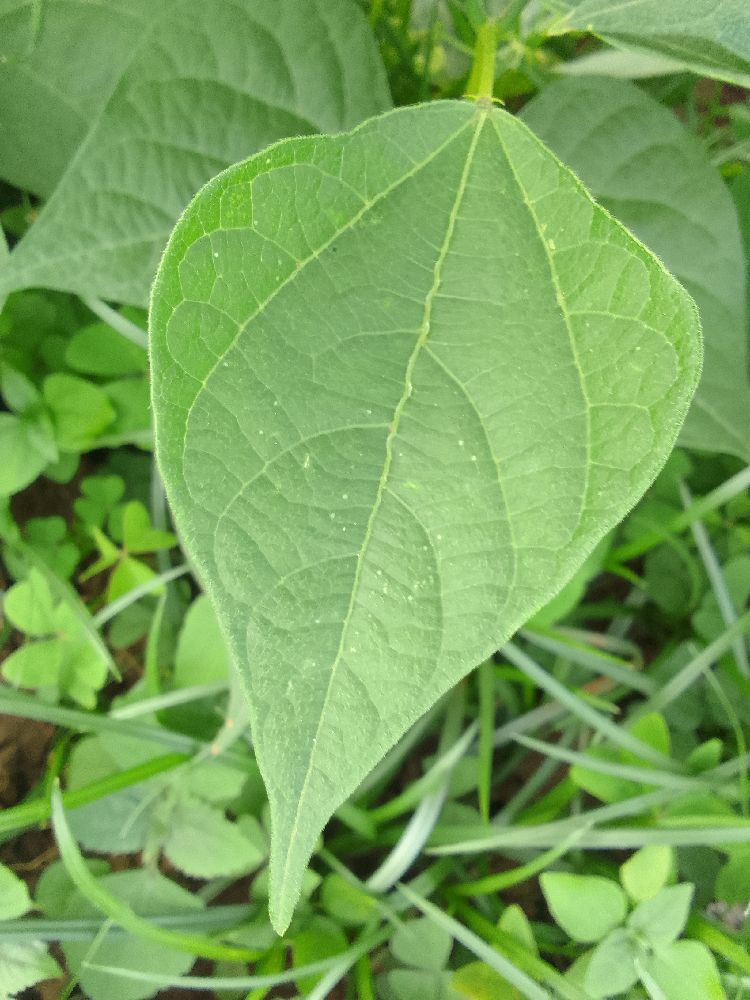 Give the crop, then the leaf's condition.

common bean, healthy
